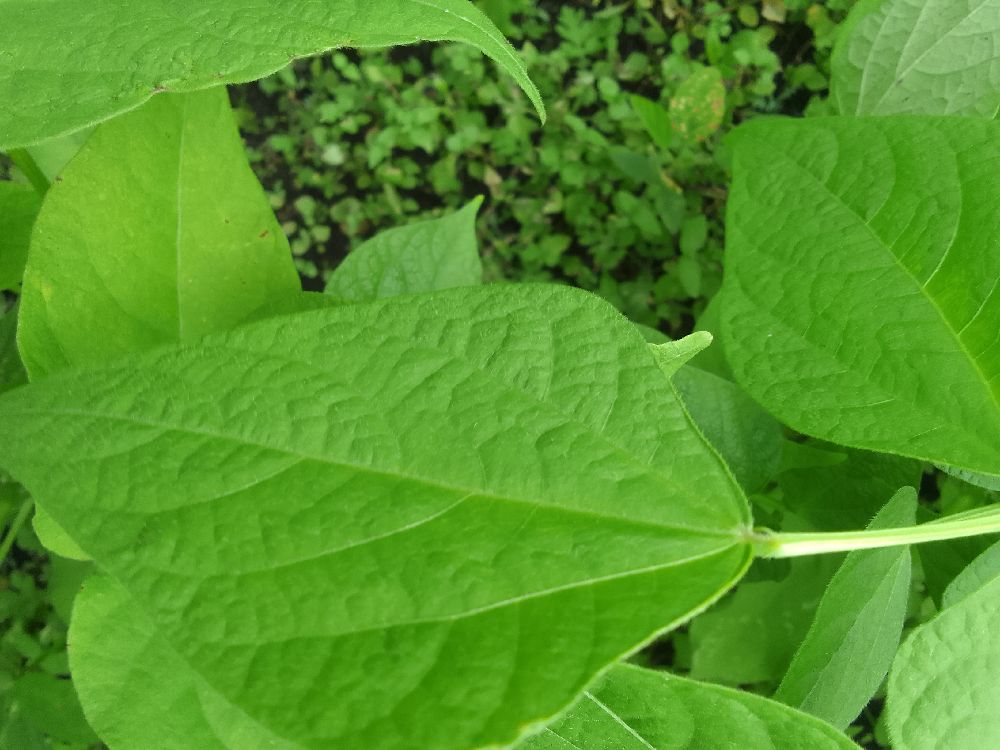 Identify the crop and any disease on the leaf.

common bean, healthy
